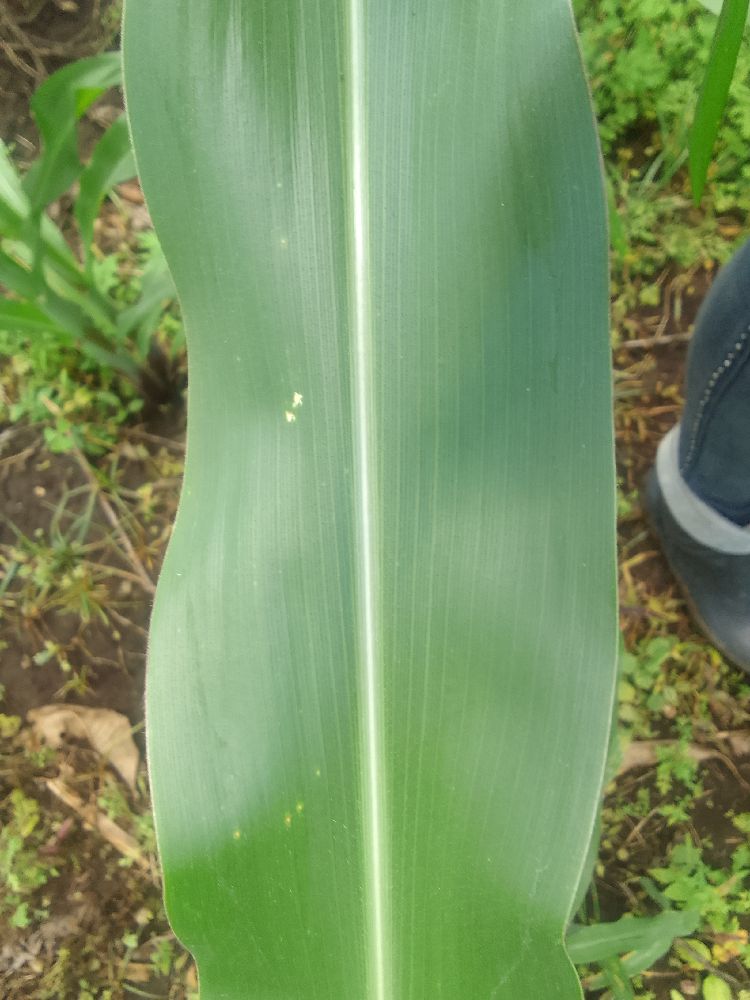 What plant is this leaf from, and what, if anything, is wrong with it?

maize, healthy
